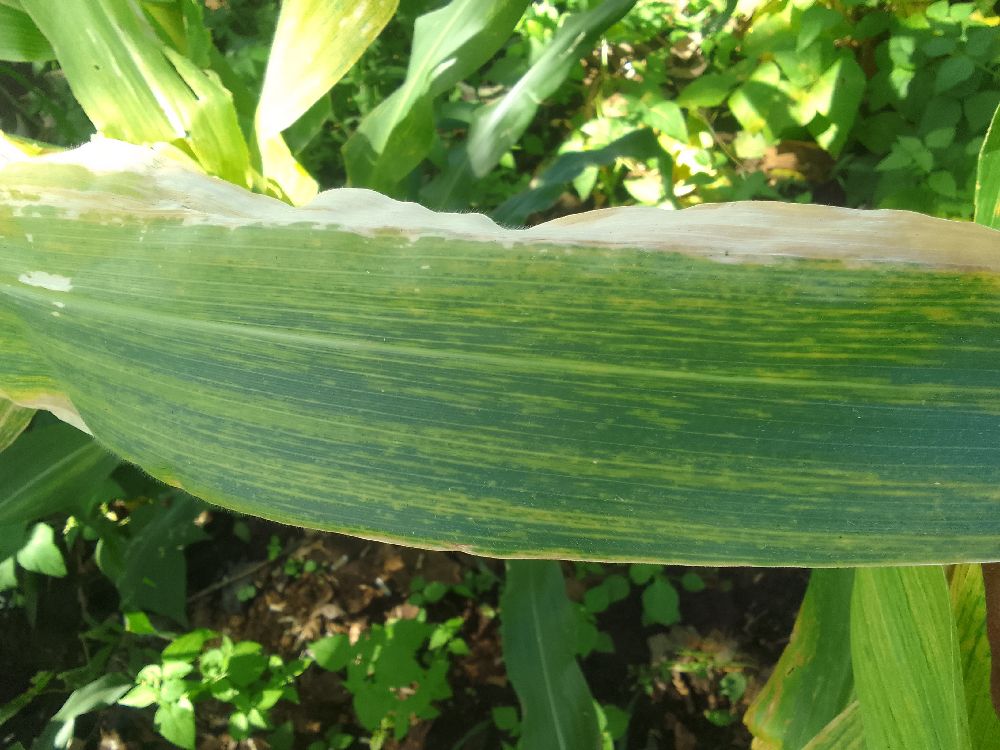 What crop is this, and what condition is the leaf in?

maize, maize lethal necrosis
